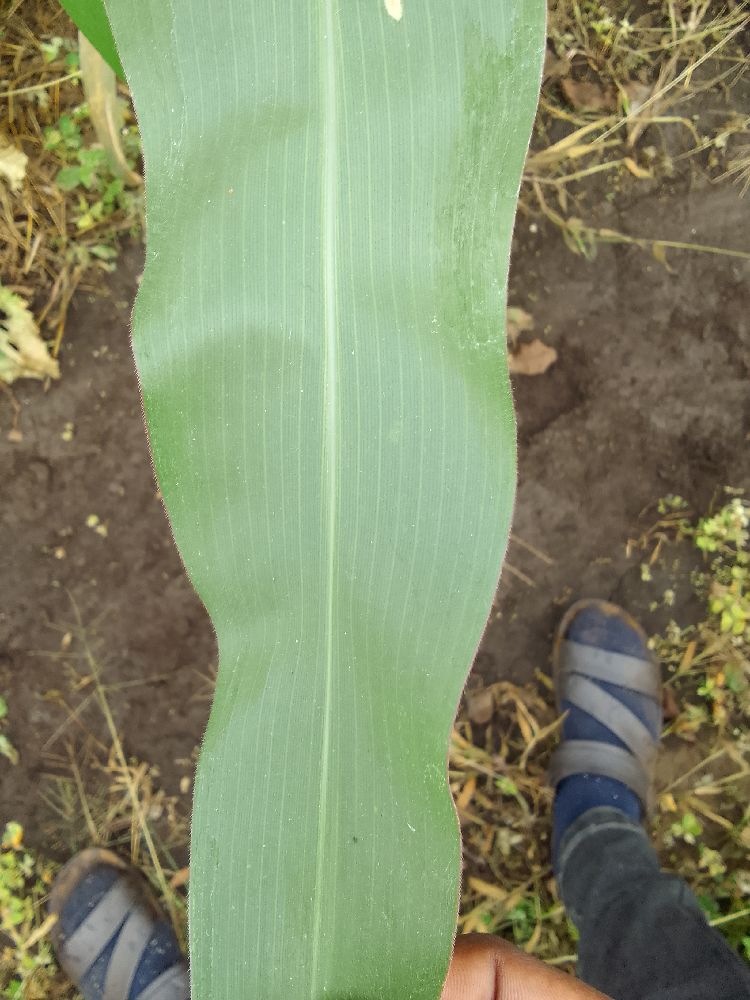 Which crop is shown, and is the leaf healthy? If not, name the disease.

maize, healthy
